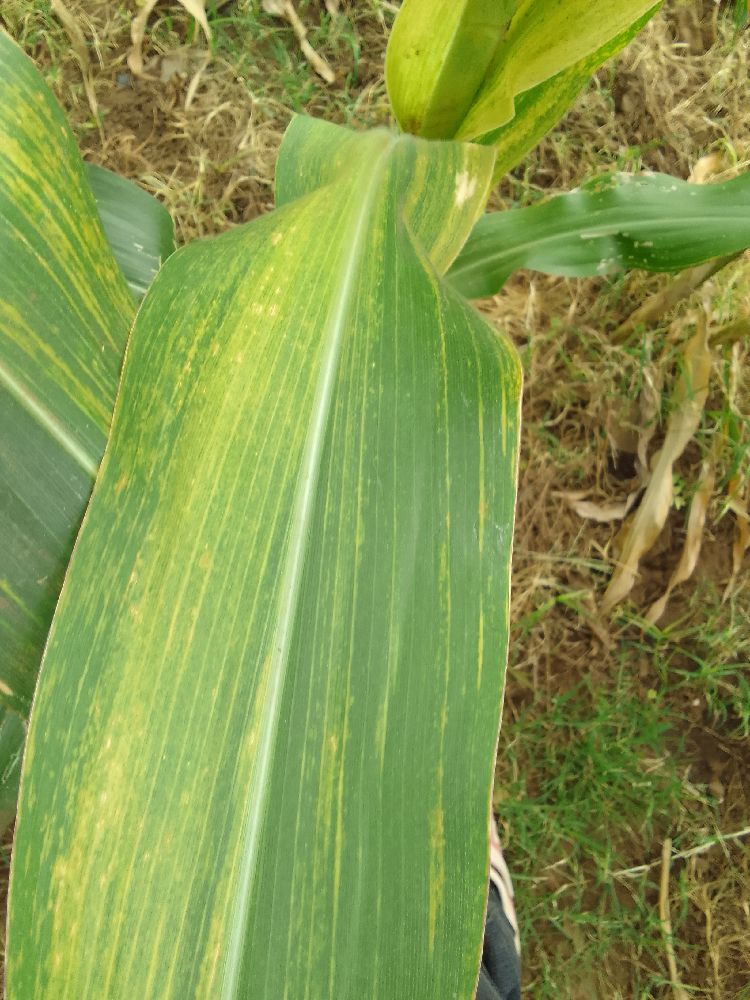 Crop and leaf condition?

maize, maize lethal necrosis
